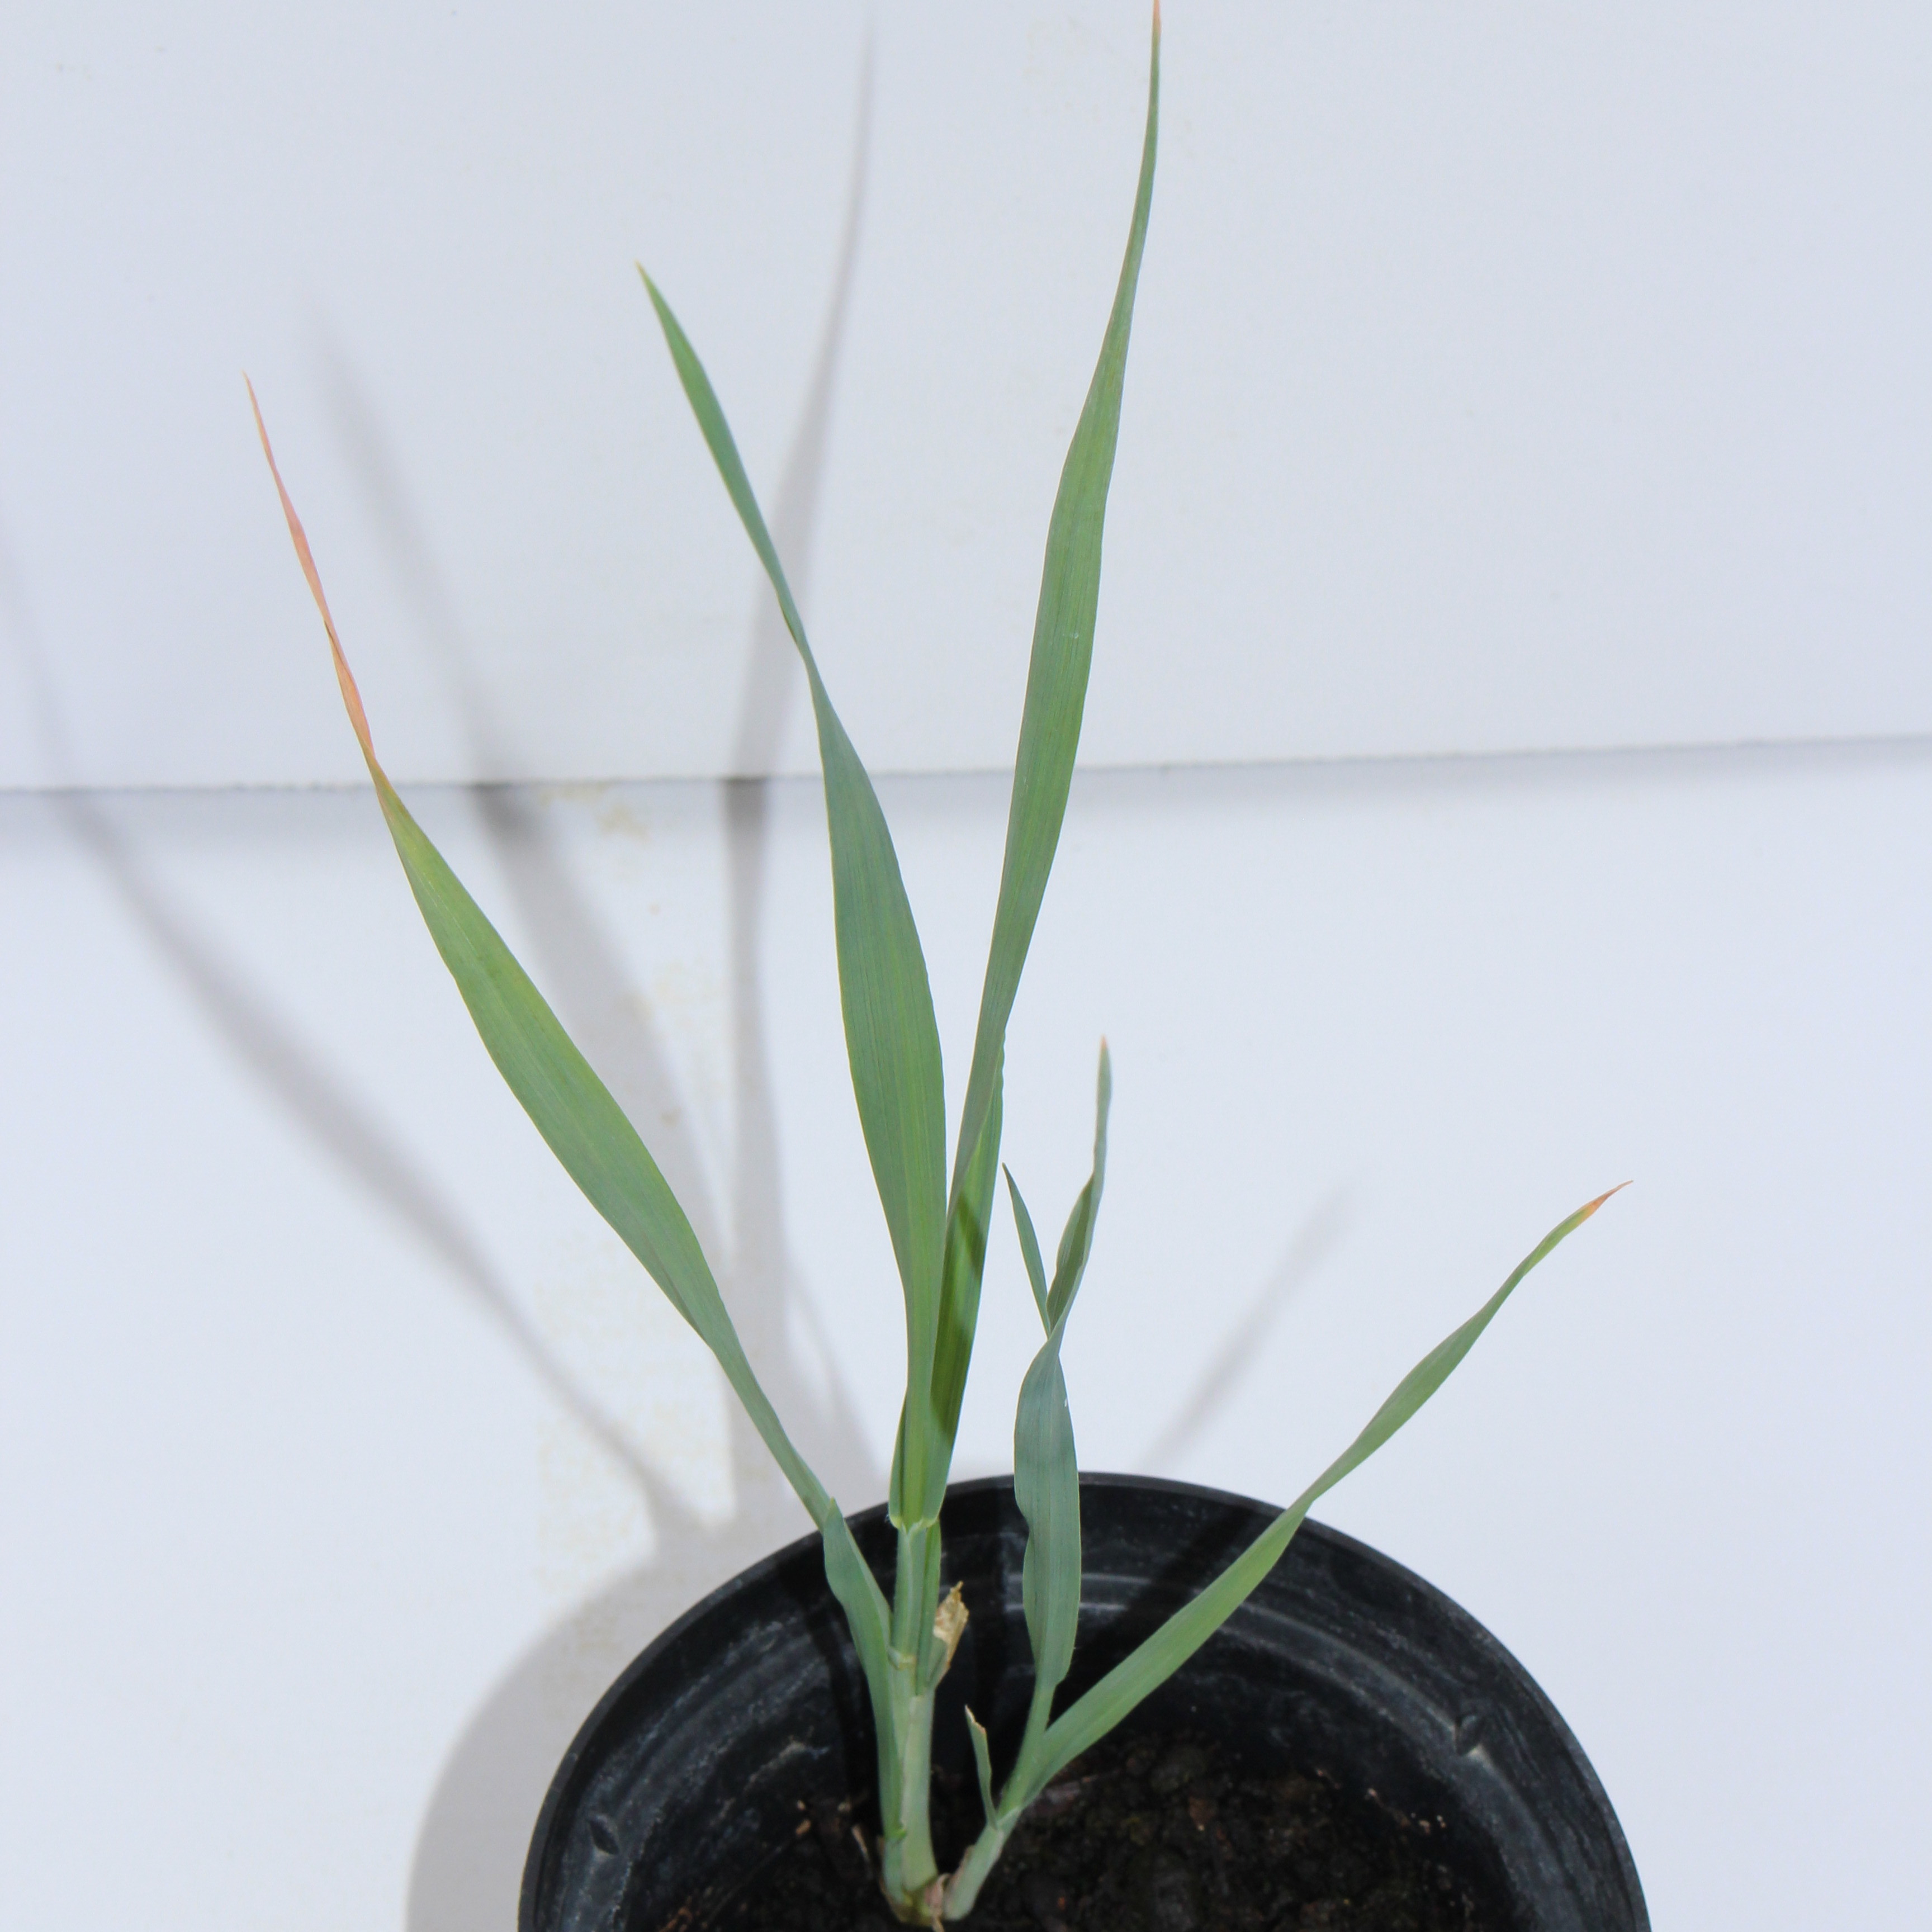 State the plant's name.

Avena sterilis
